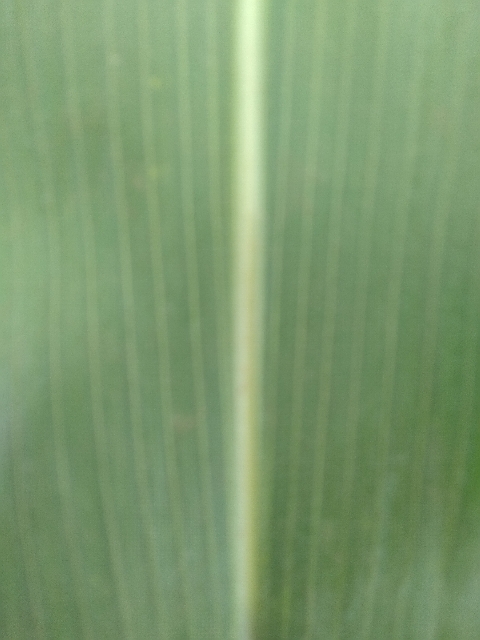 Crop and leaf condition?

maize, healthy
